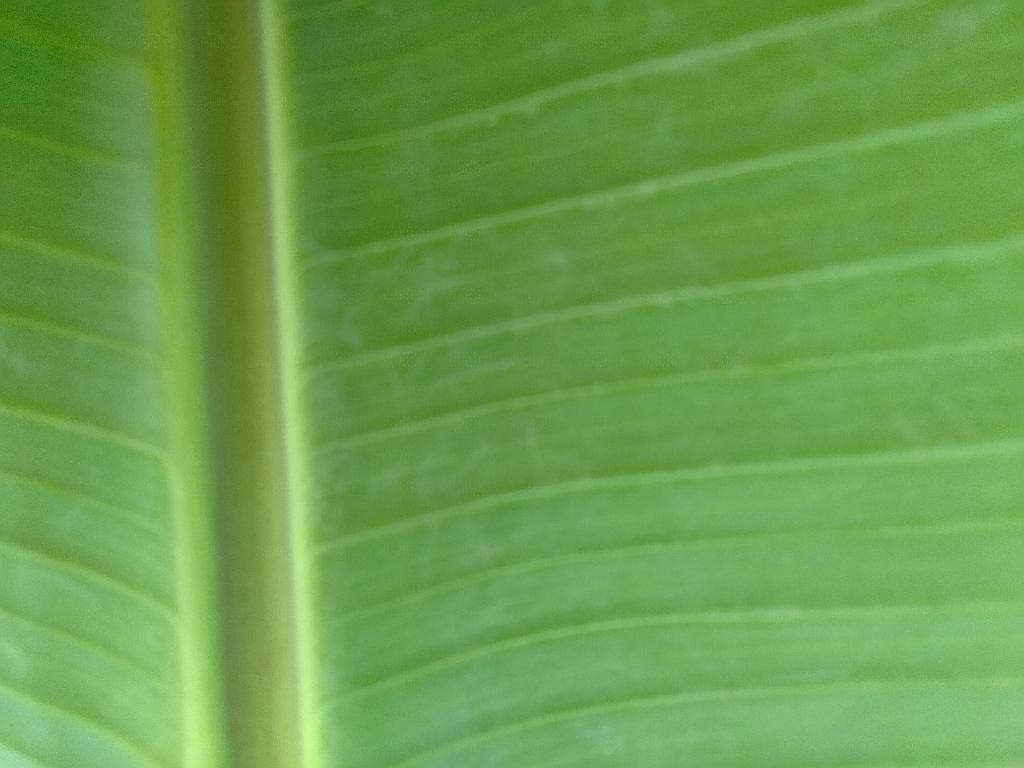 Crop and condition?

banana, healthy
